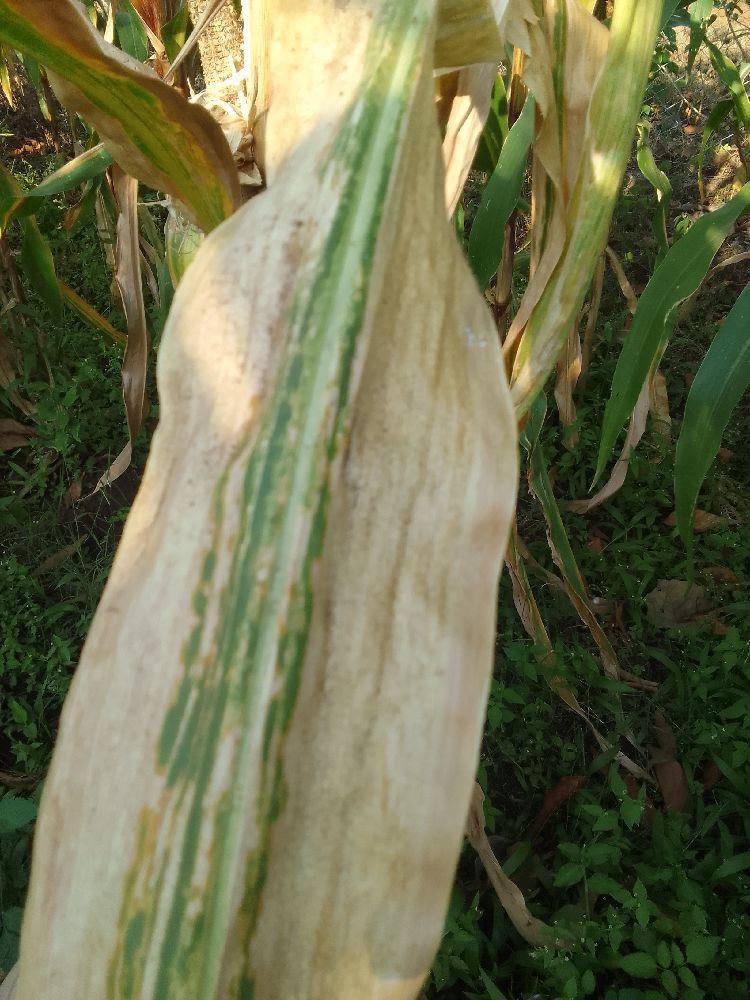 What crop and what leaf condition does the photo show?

maize, maize lethal necrosis
